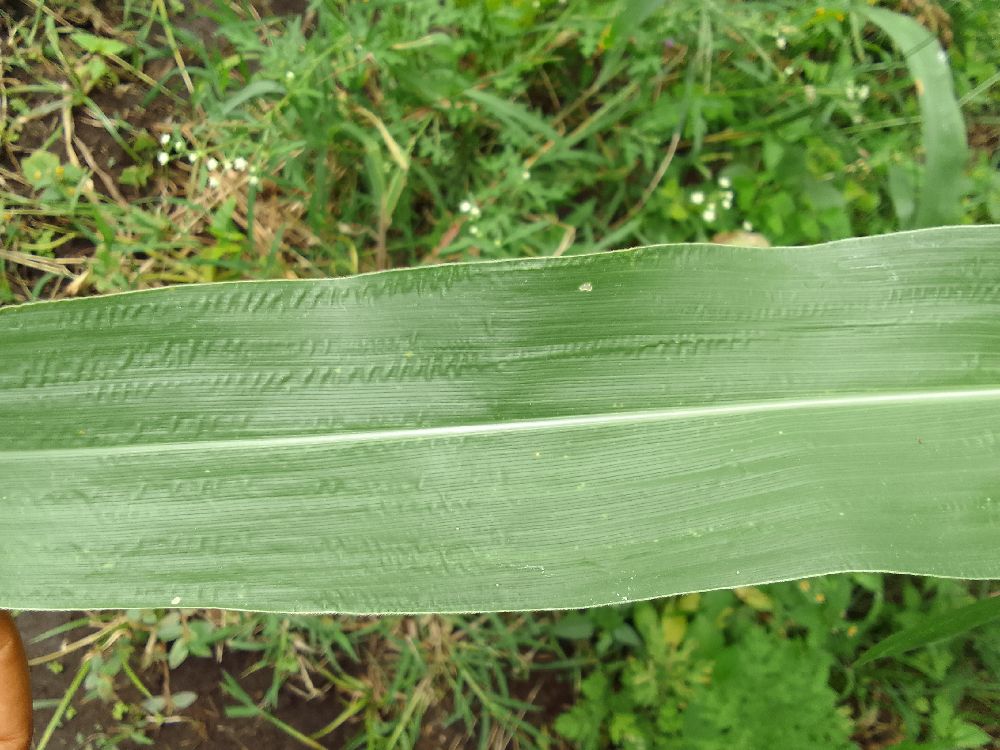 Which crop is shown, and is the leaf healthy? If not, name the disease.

maize, healthy
